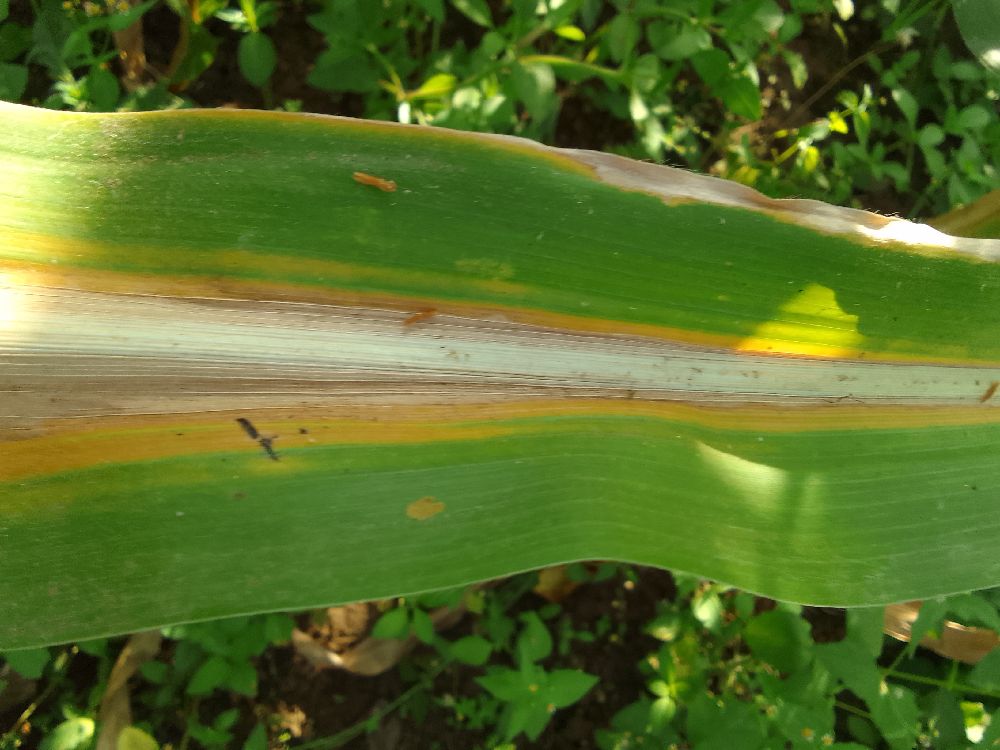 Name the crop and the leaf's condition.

maize, maize lethal necrosis
